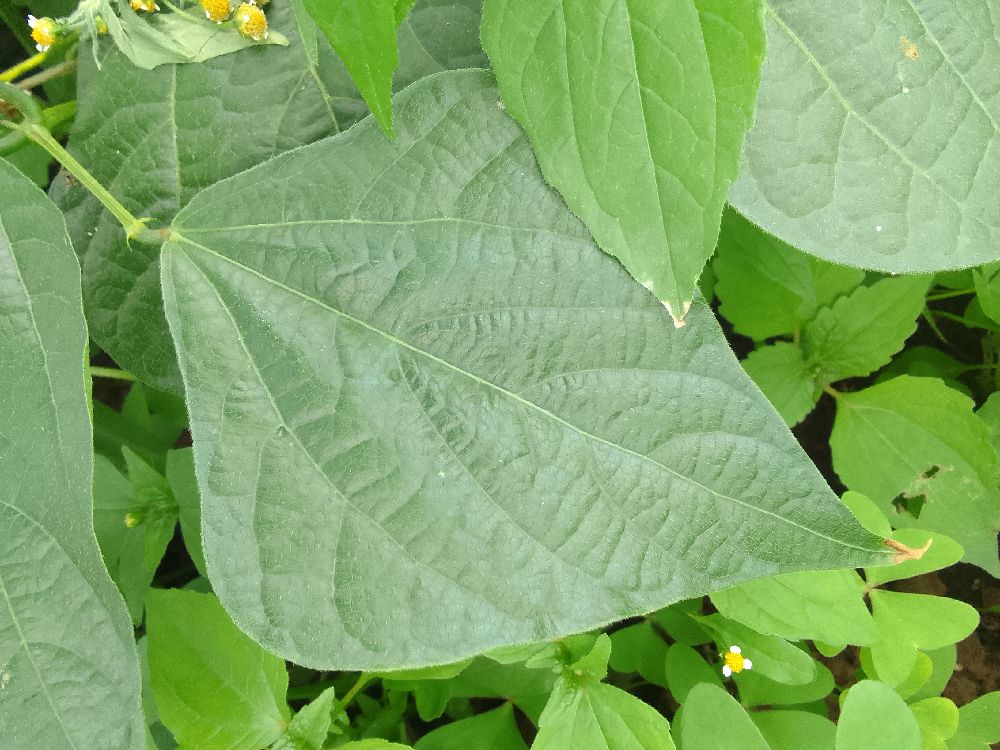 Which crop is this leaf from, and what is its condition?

common bean, healthy
